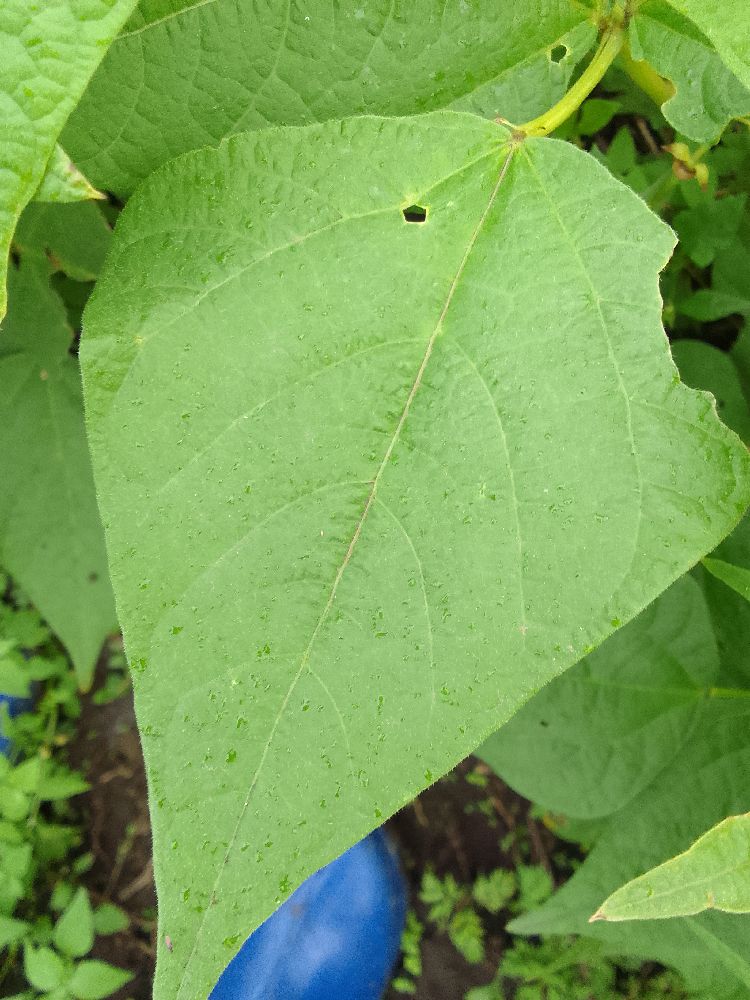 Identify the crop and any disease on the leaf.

common bean, healthy
